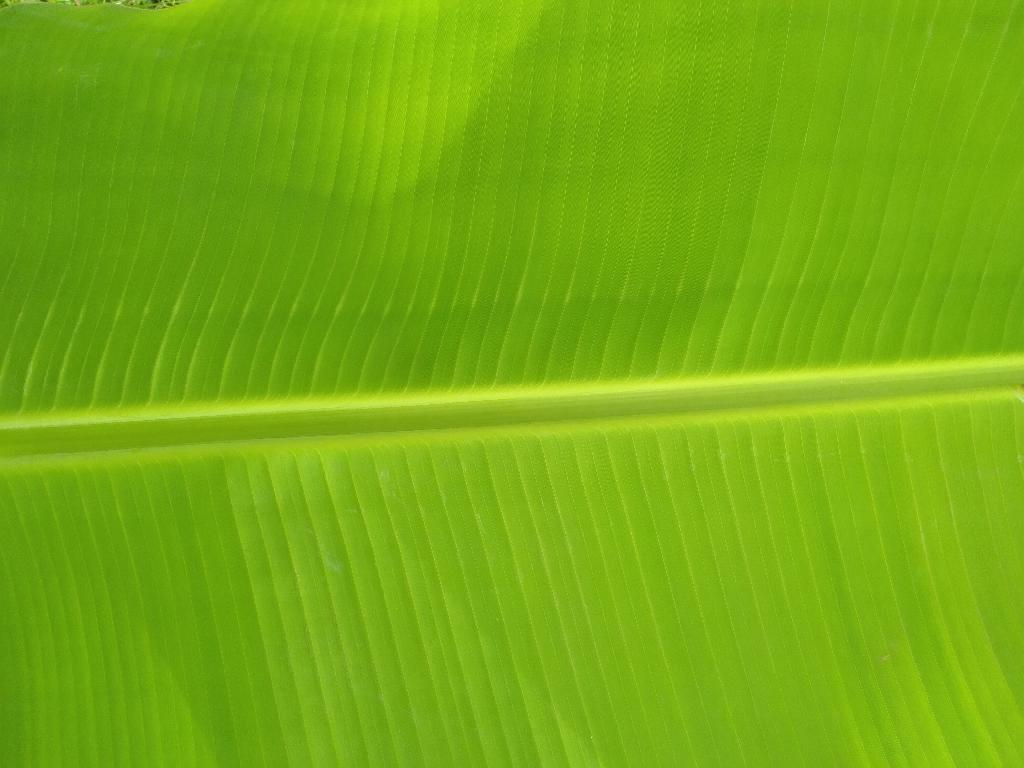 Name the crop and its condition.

banana, healthy
